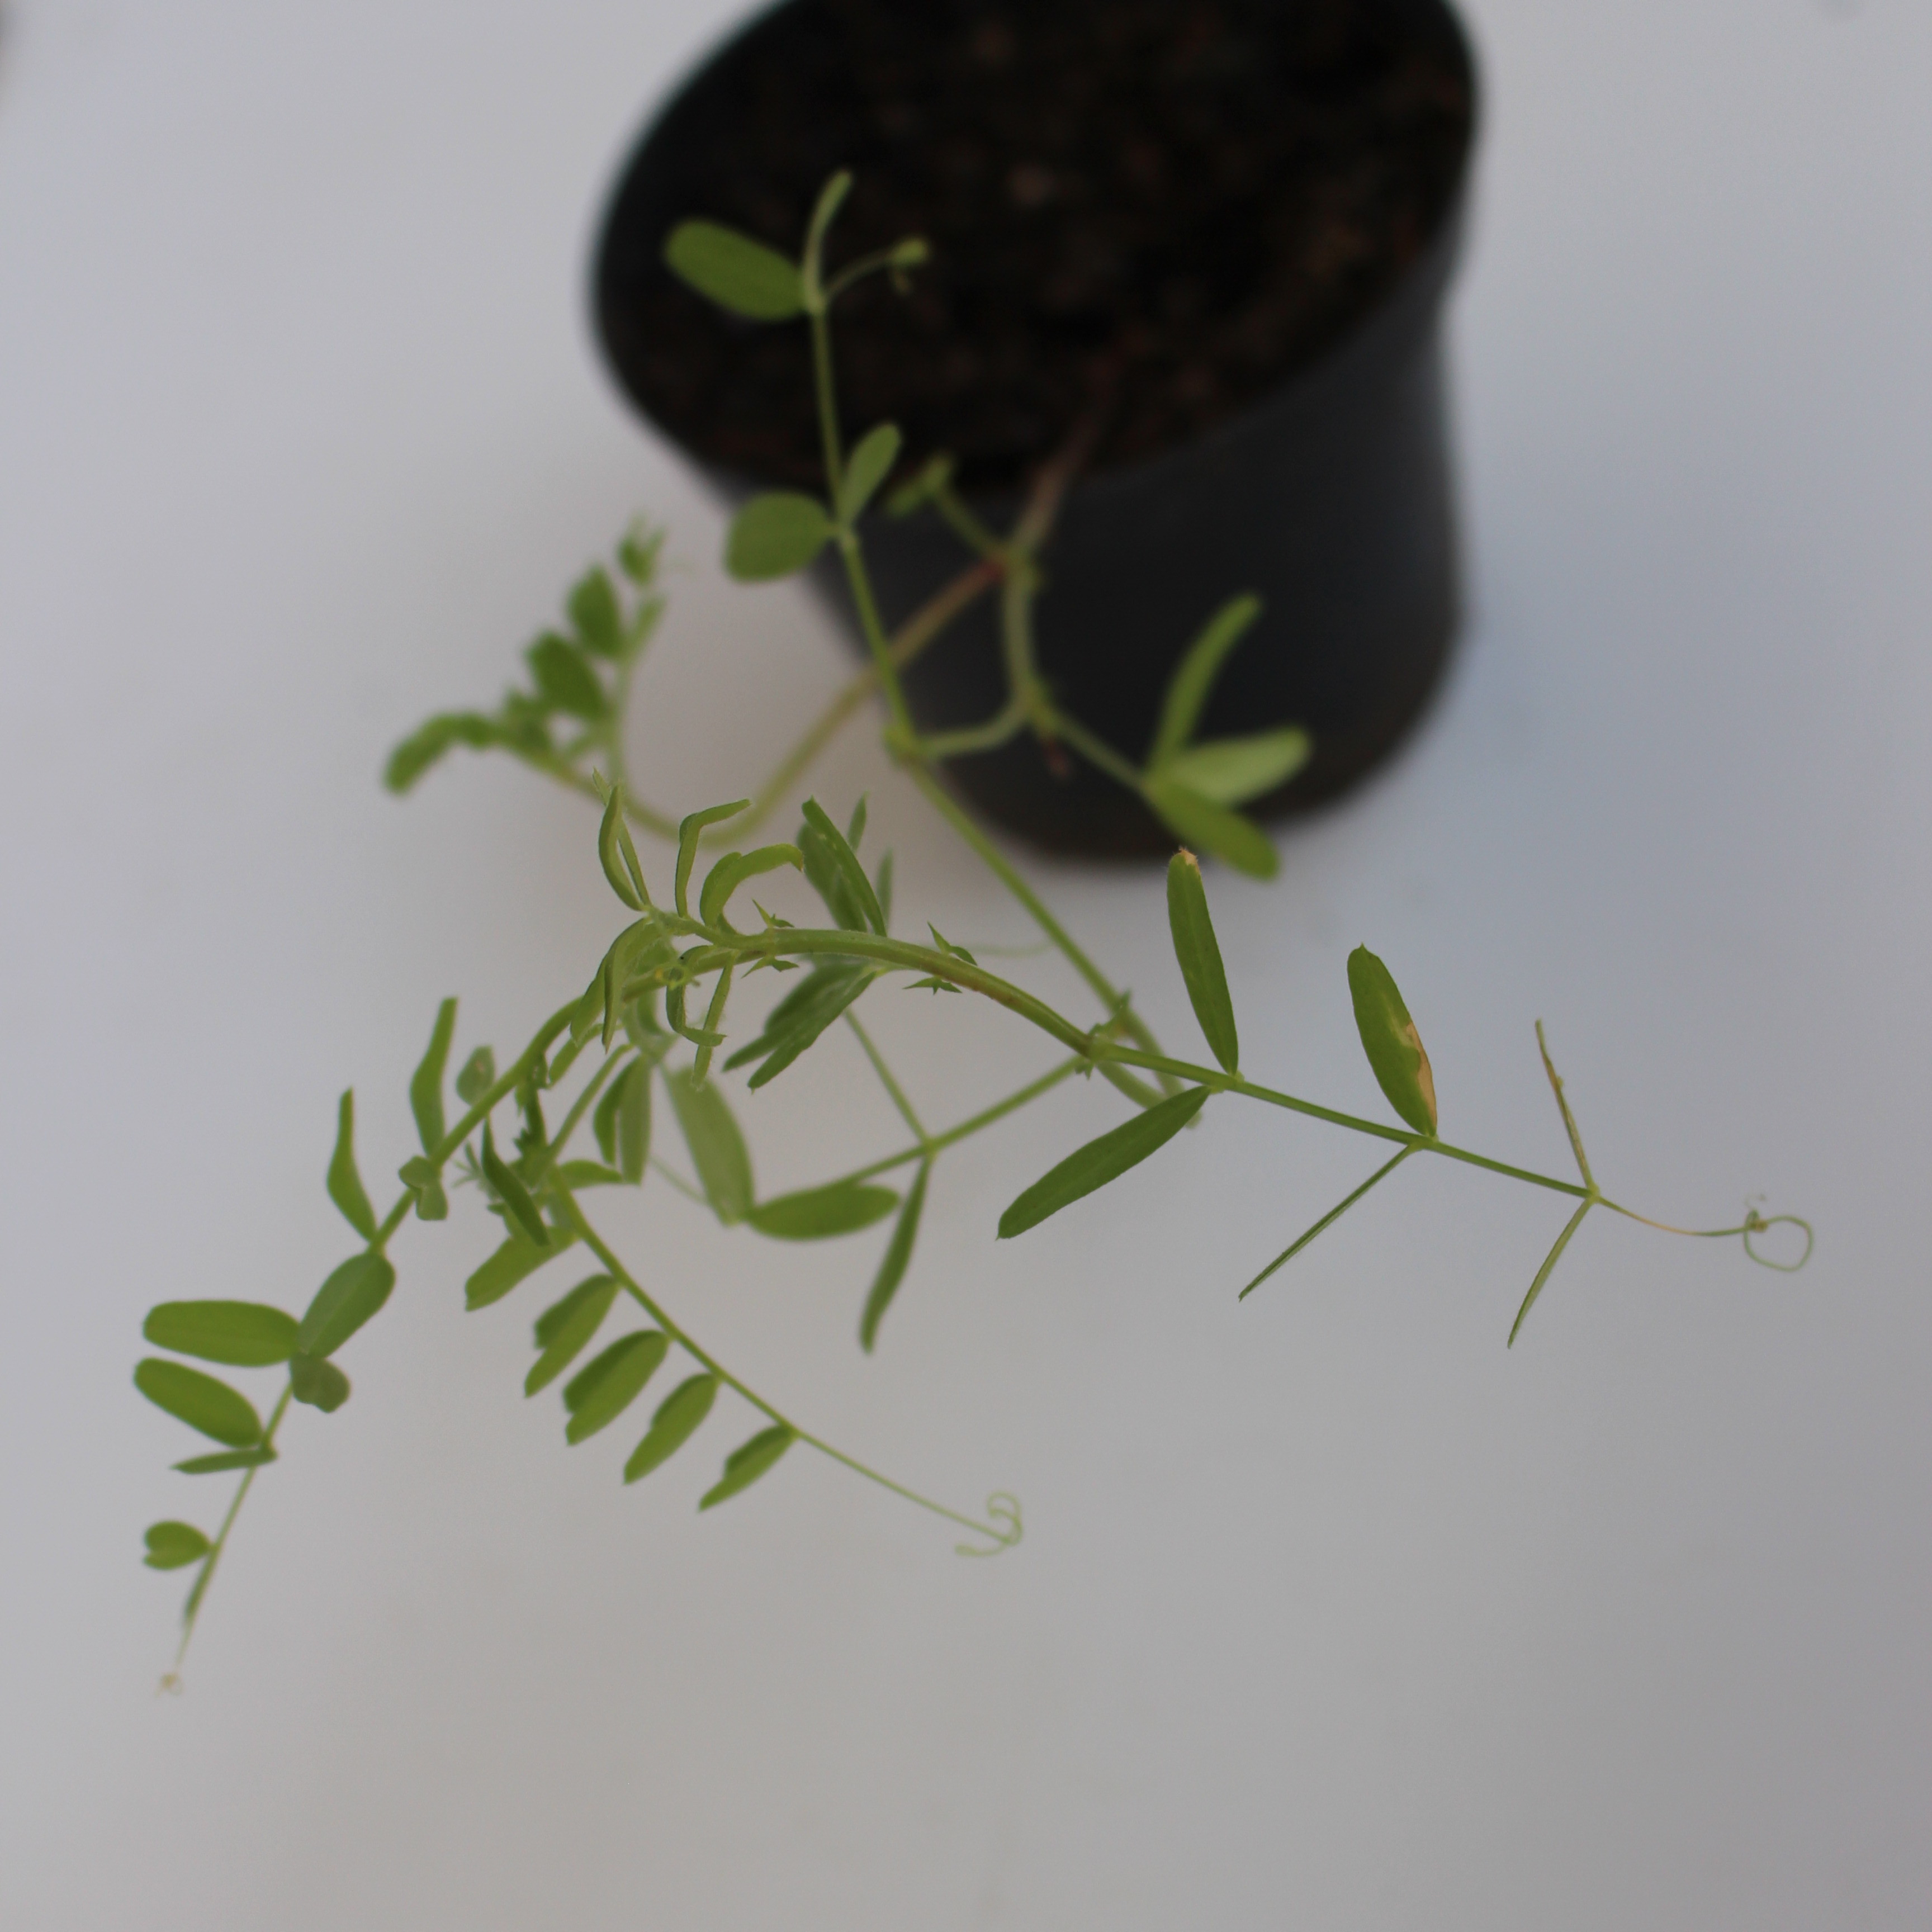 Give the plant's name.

Vicia sativa
